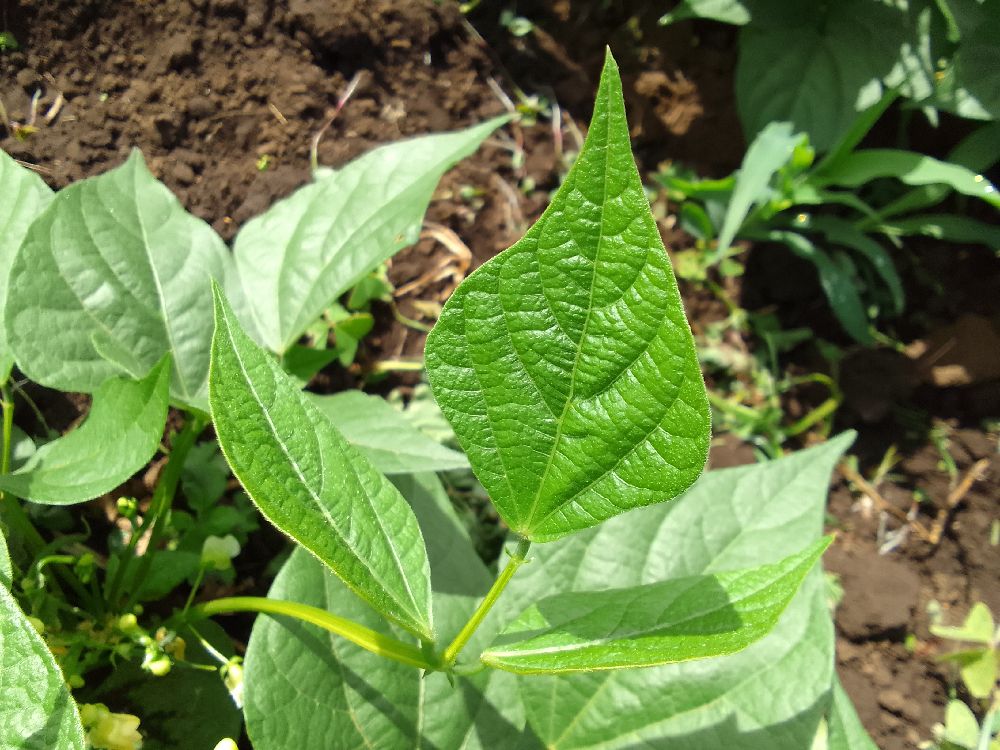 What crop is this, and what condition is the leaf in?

common bean, healthy
